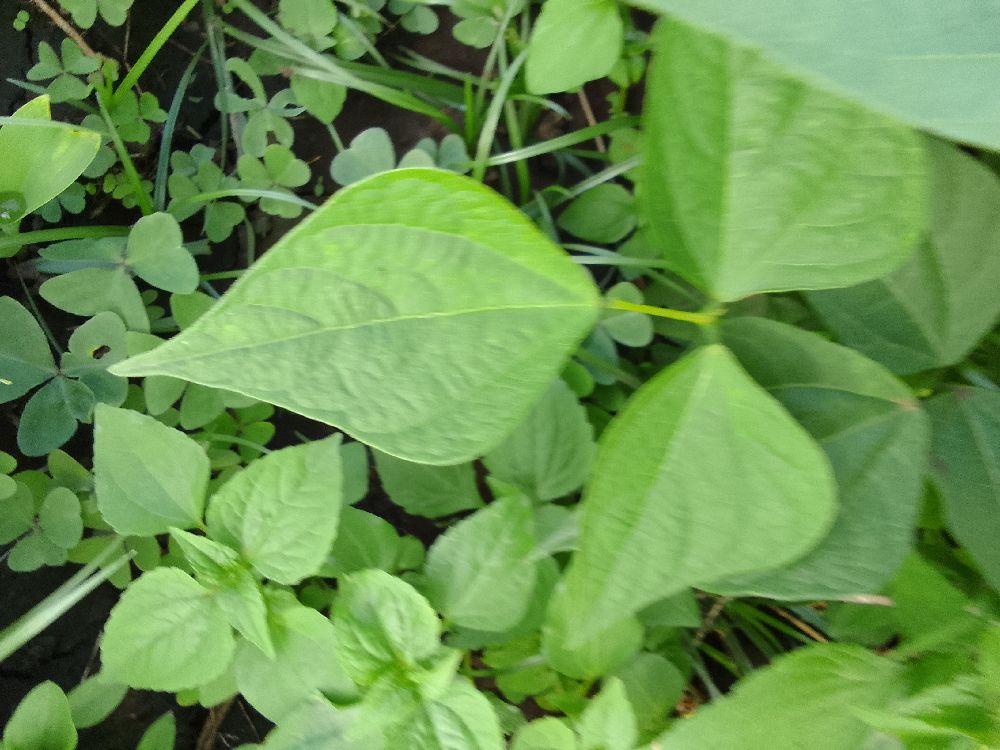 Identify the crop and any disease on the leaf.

common bean, healthy
